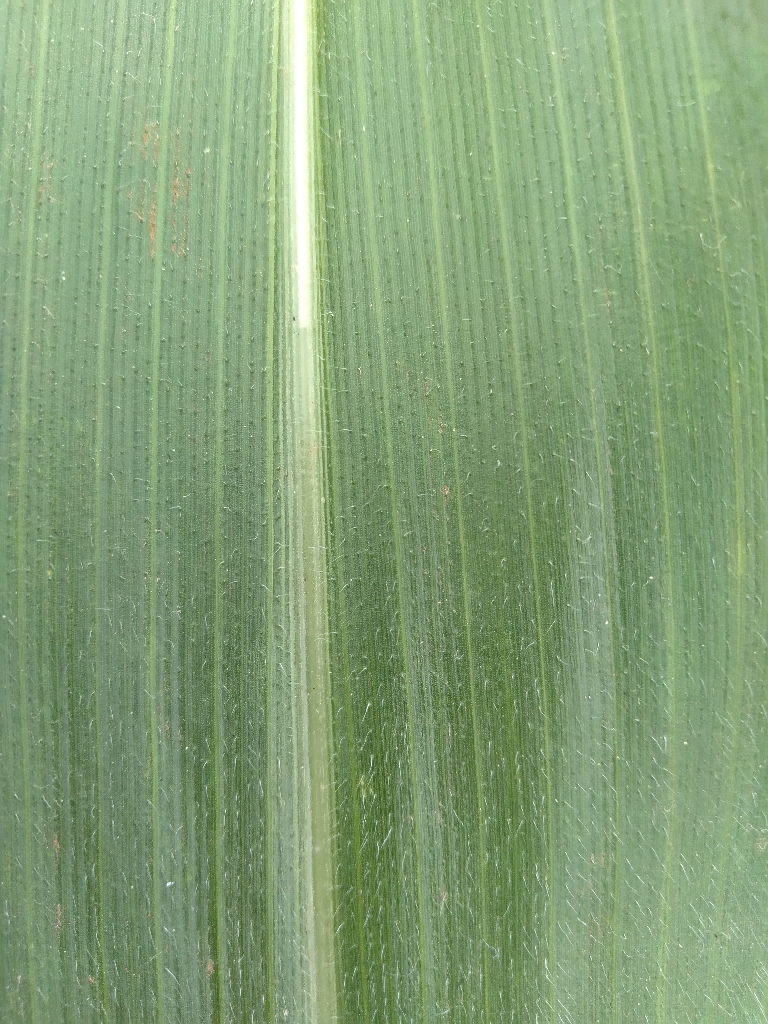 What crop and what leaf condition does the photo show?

maize, healthy
